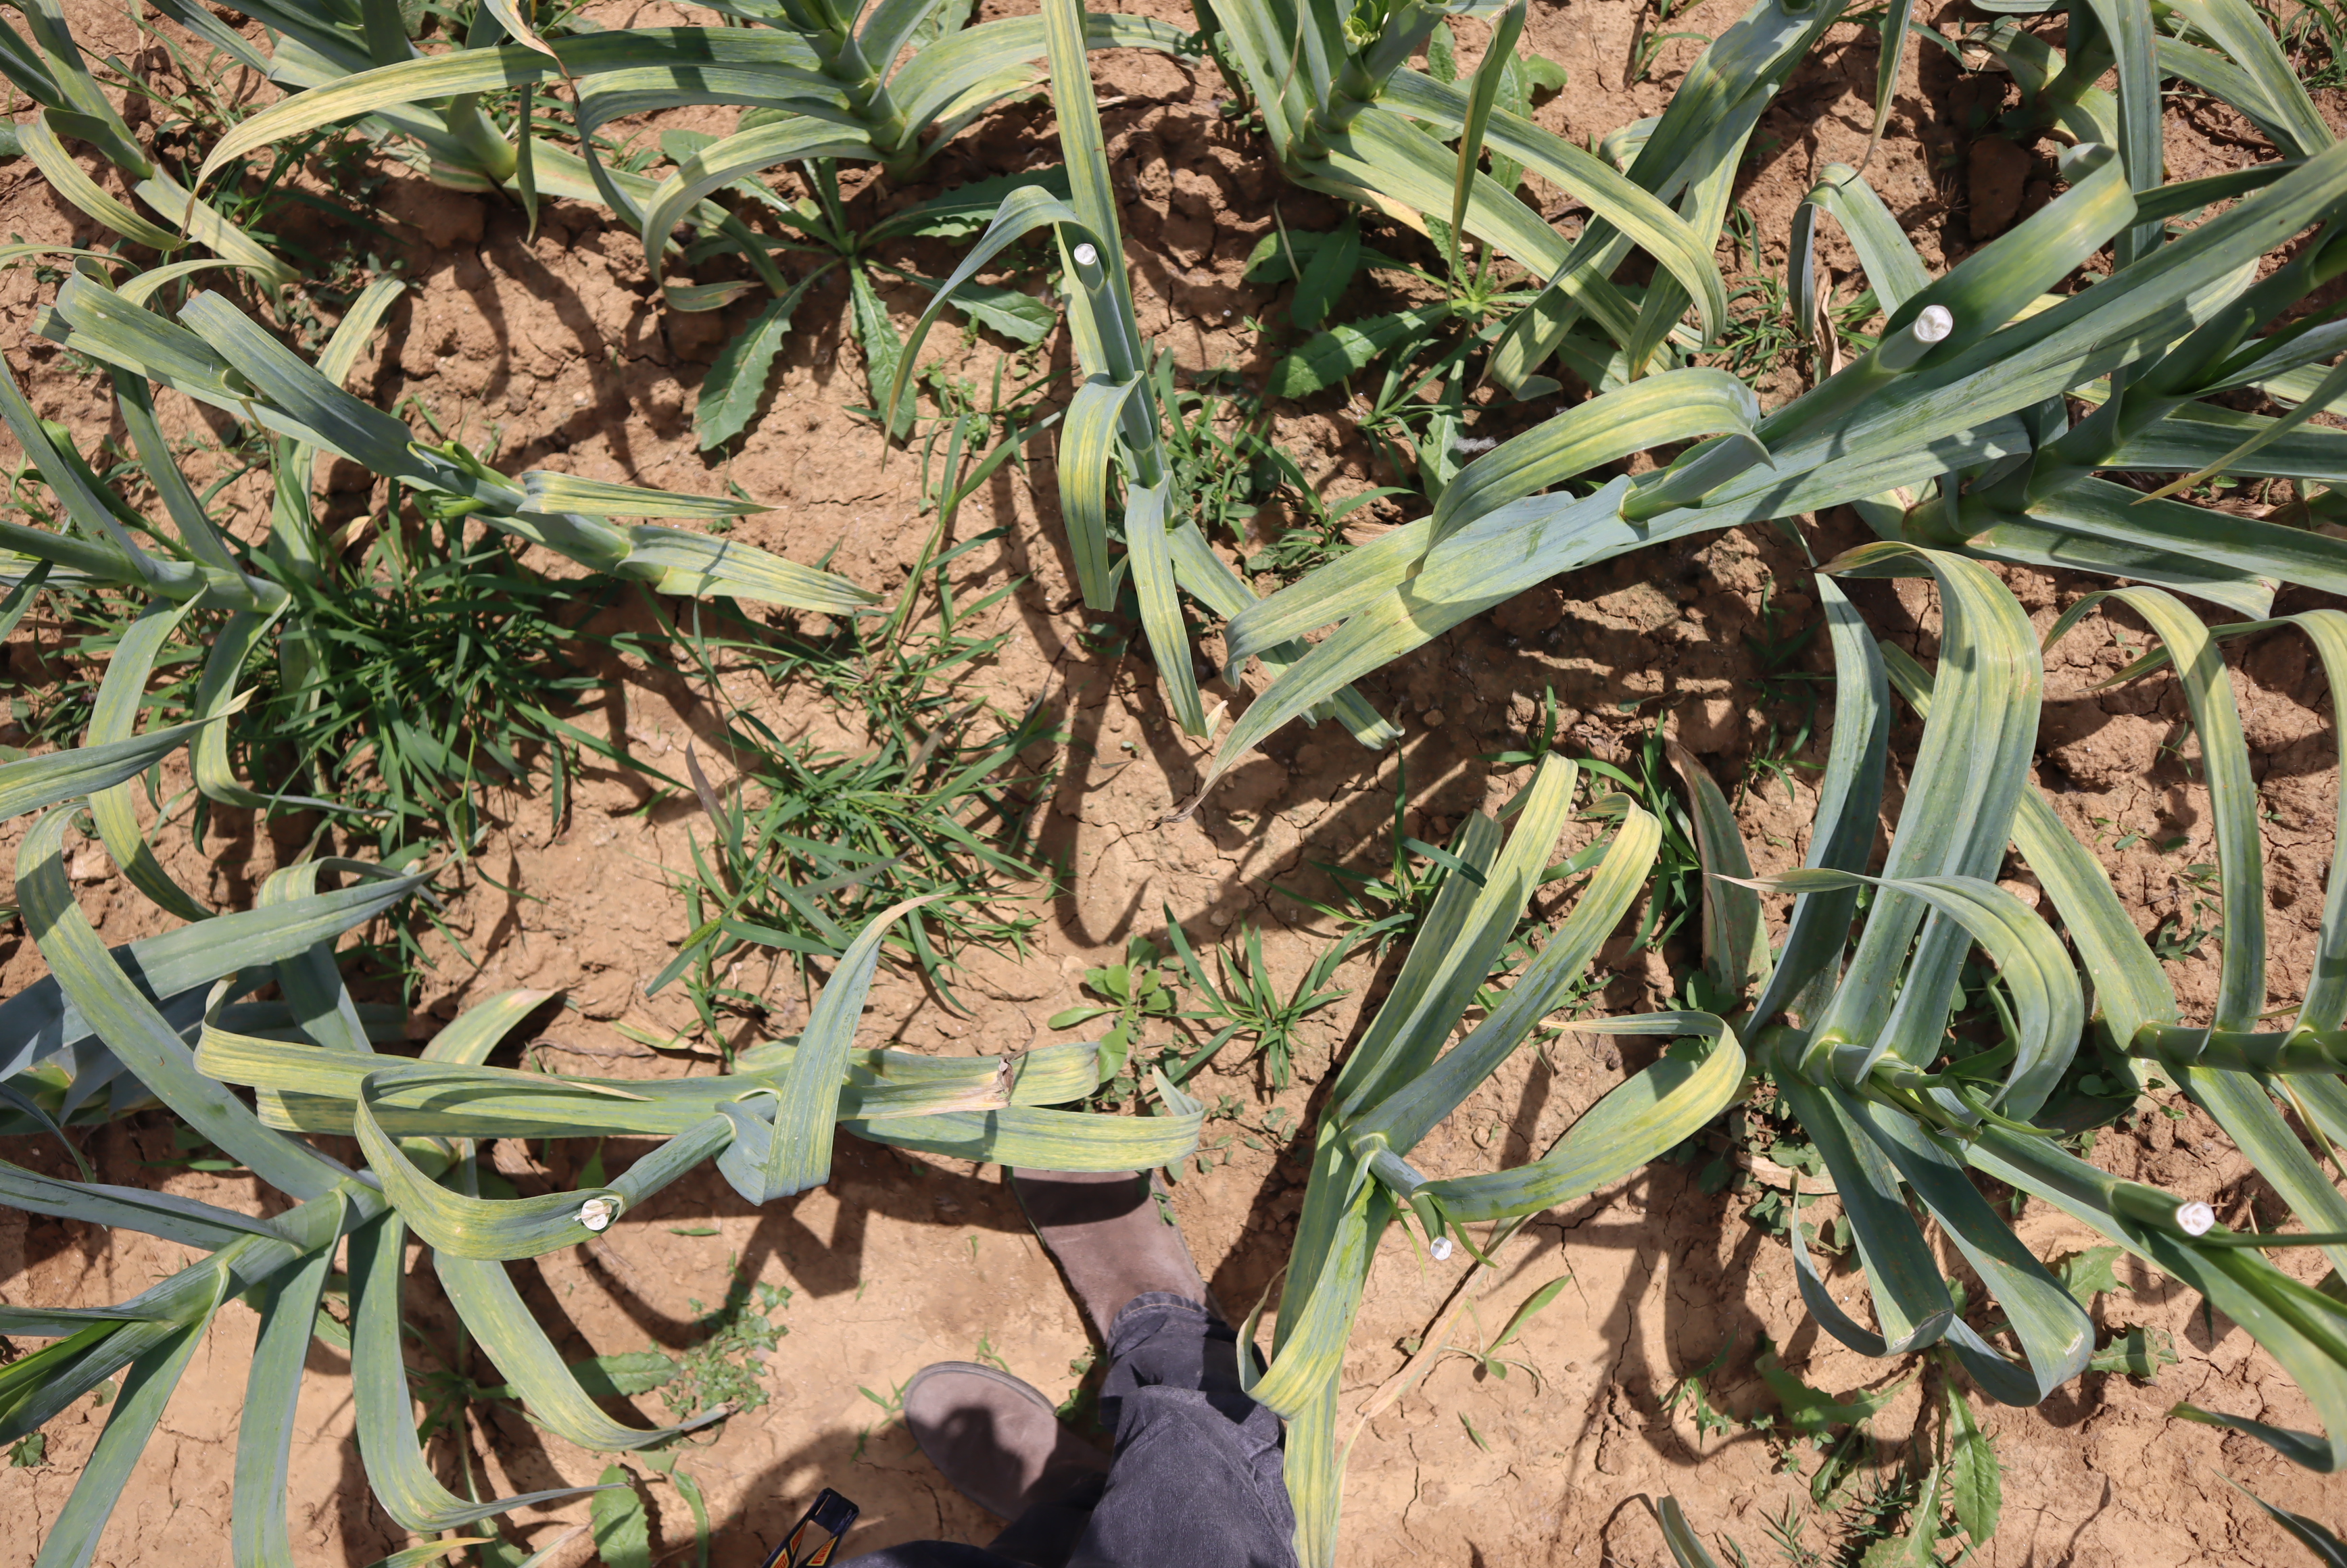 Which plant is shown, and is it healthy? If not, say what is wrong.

elephant garlic, chlorosis, mechanical damage
